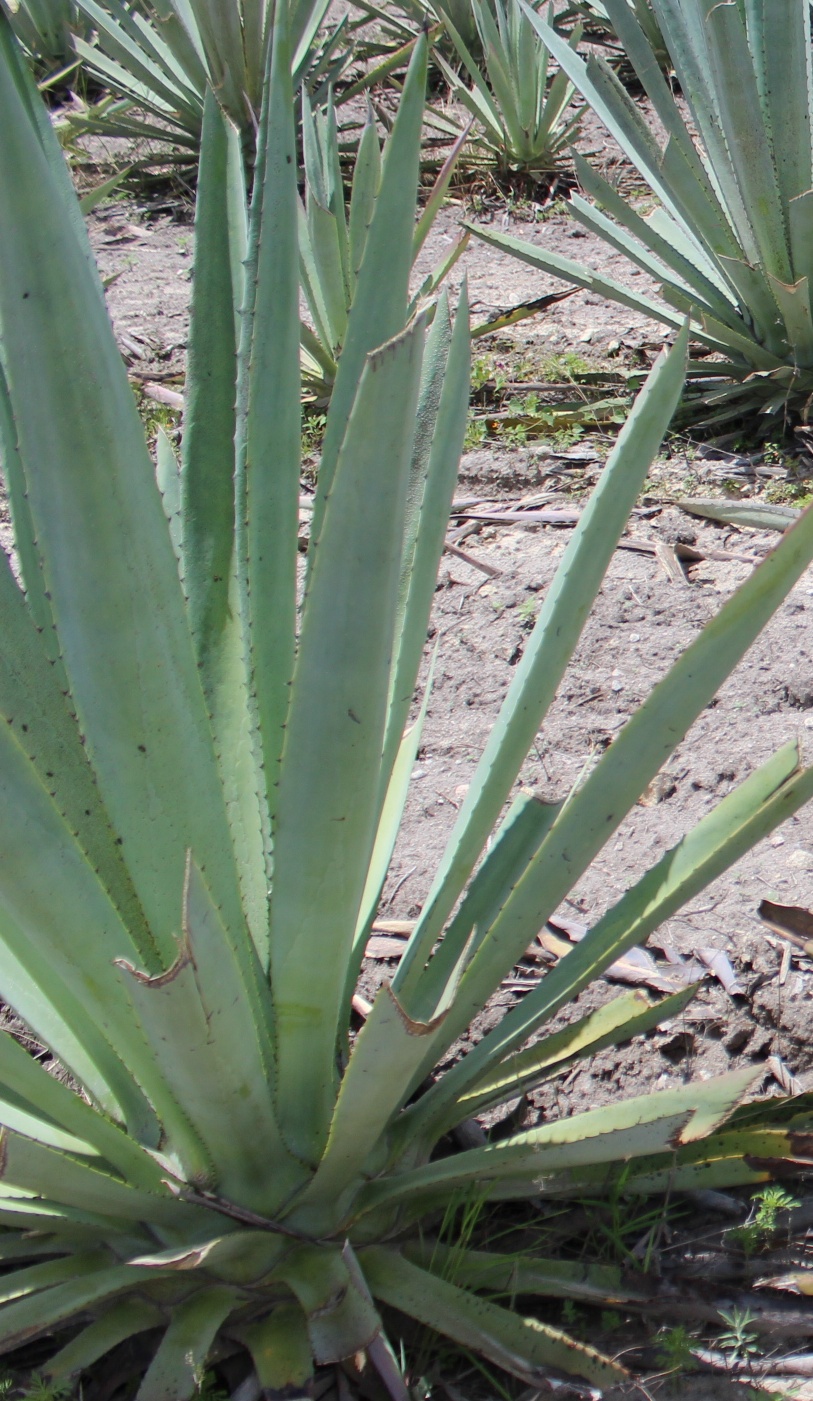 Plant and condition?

agave, yellow
